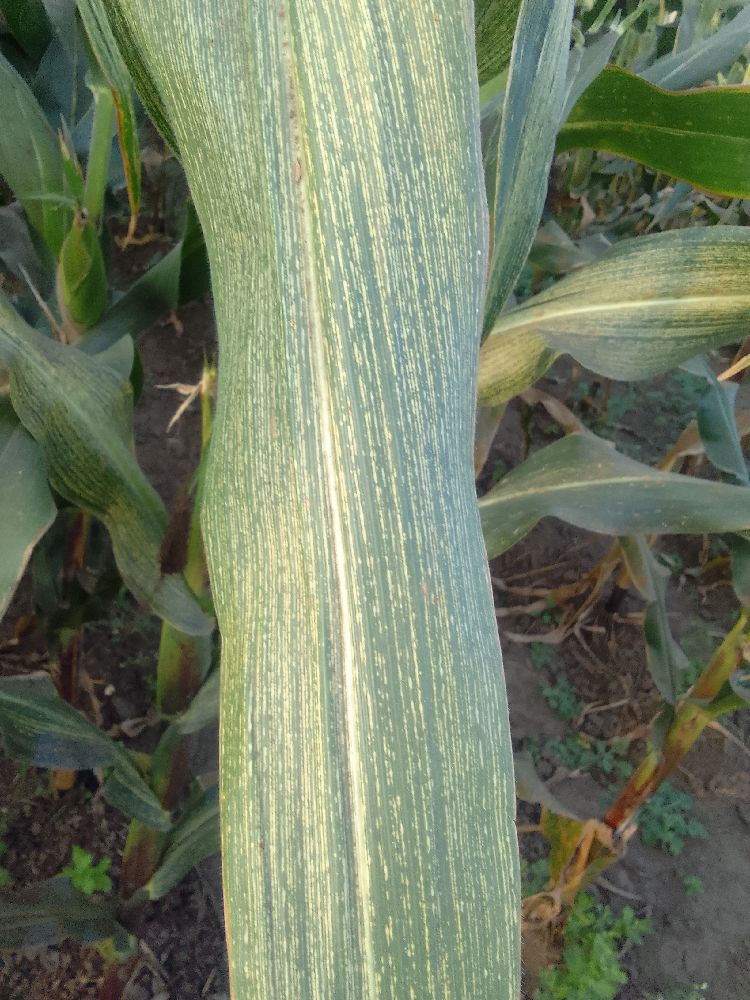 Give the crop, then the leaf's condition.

maize, maize streak virus
